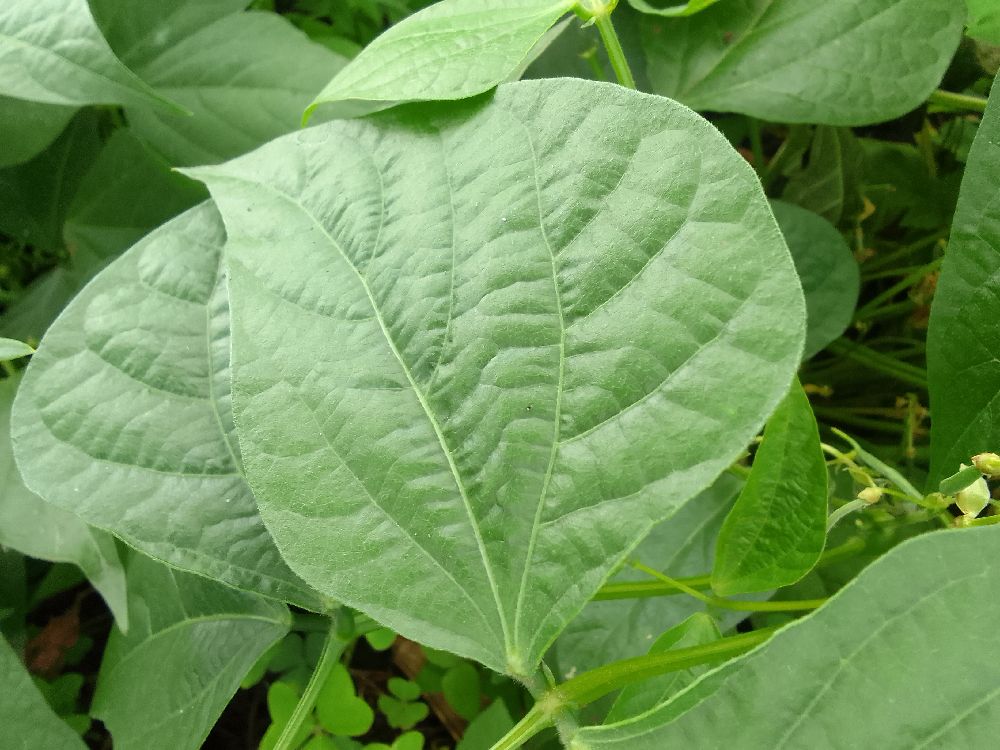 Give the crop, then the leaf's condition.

common bean, healthy
